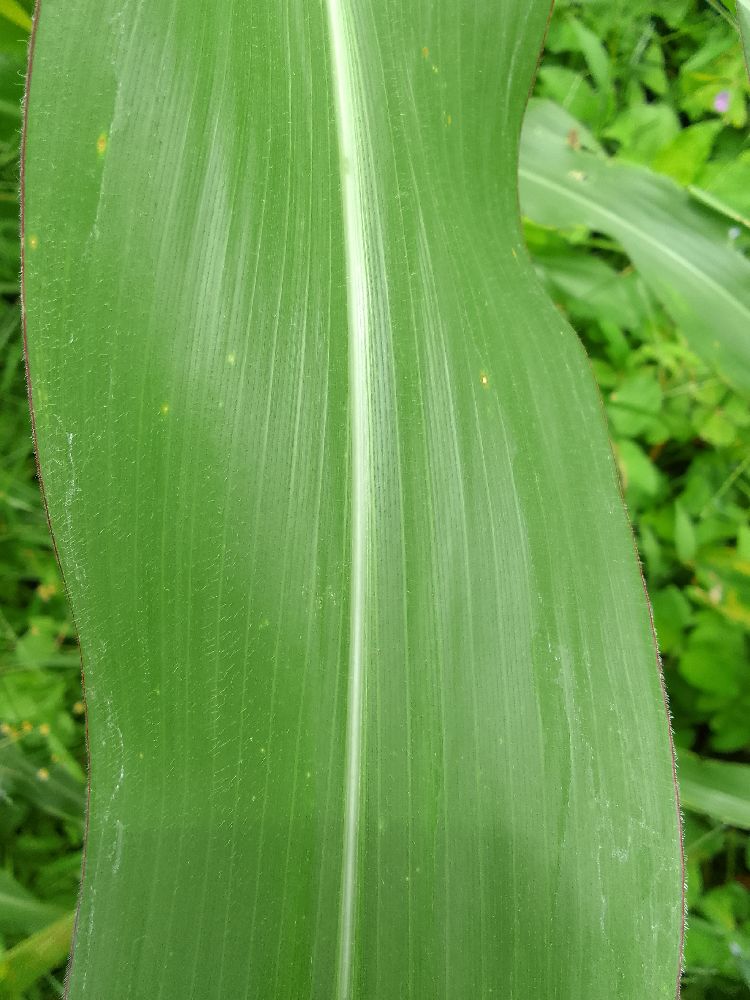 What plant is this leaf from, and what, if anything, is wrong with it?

maize, healthy
